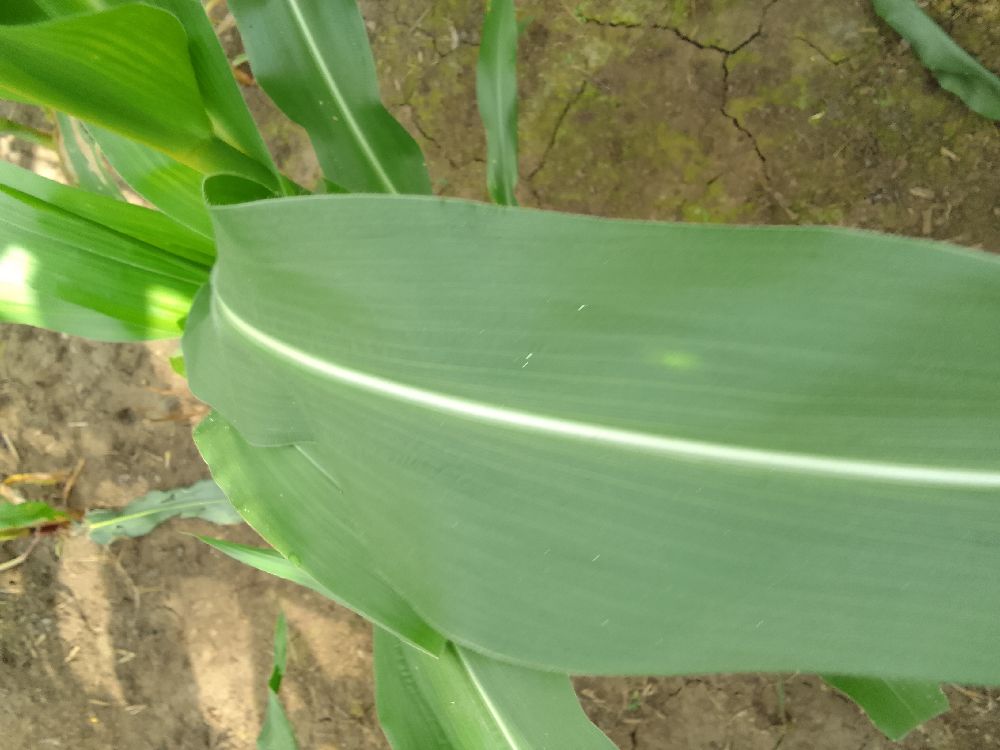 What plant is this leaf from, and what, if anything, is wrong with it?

maize, healthy
